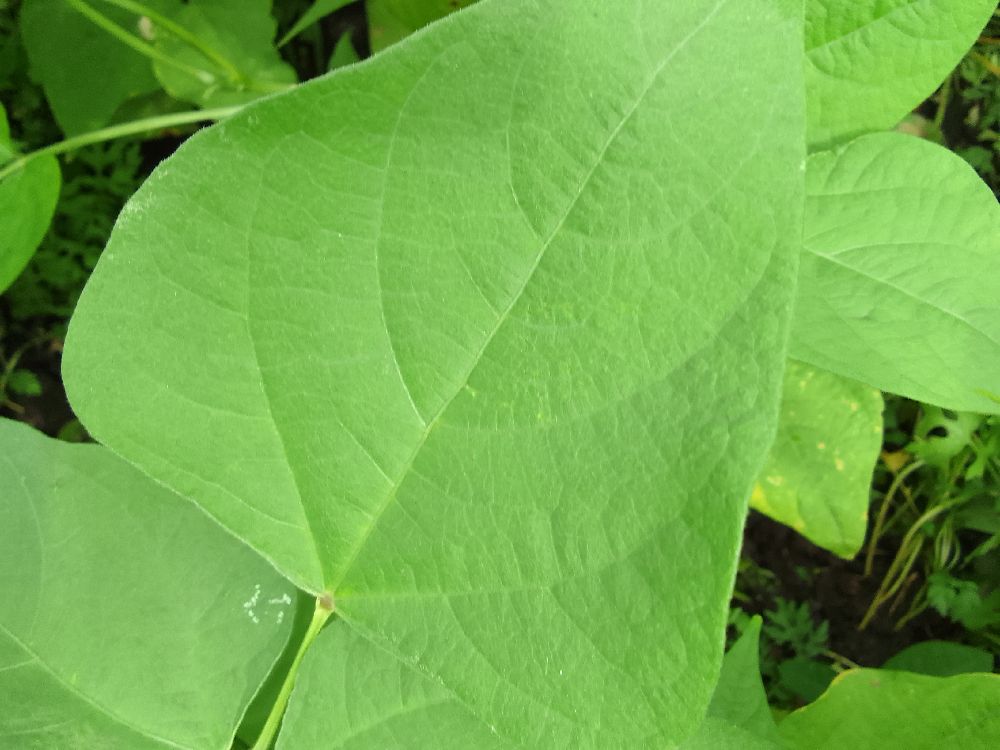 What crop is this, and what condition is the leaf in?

common bean, healthy
